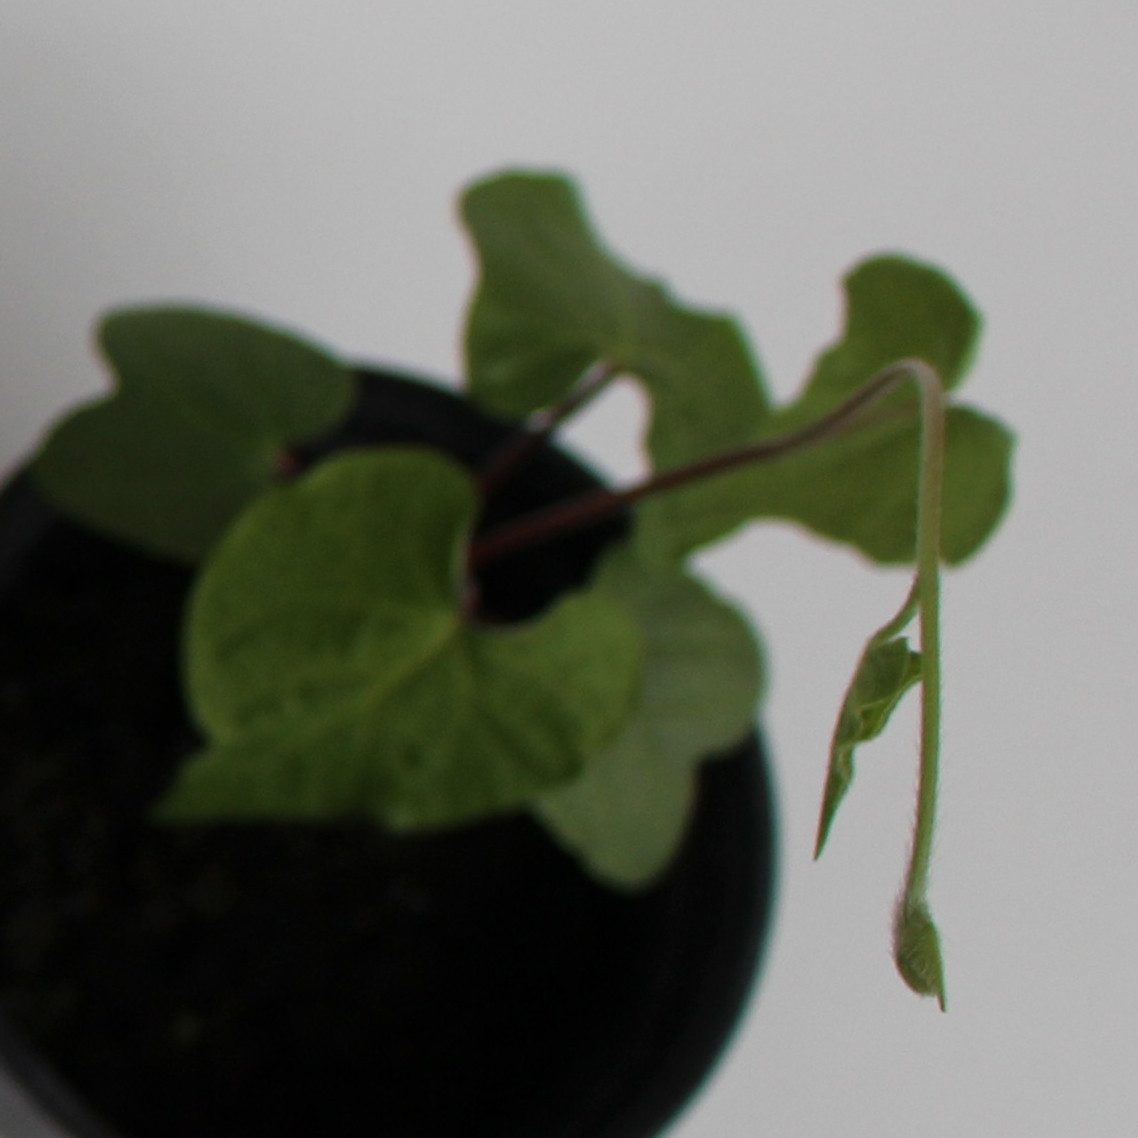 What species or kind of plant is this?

Convolvulus arvensis
